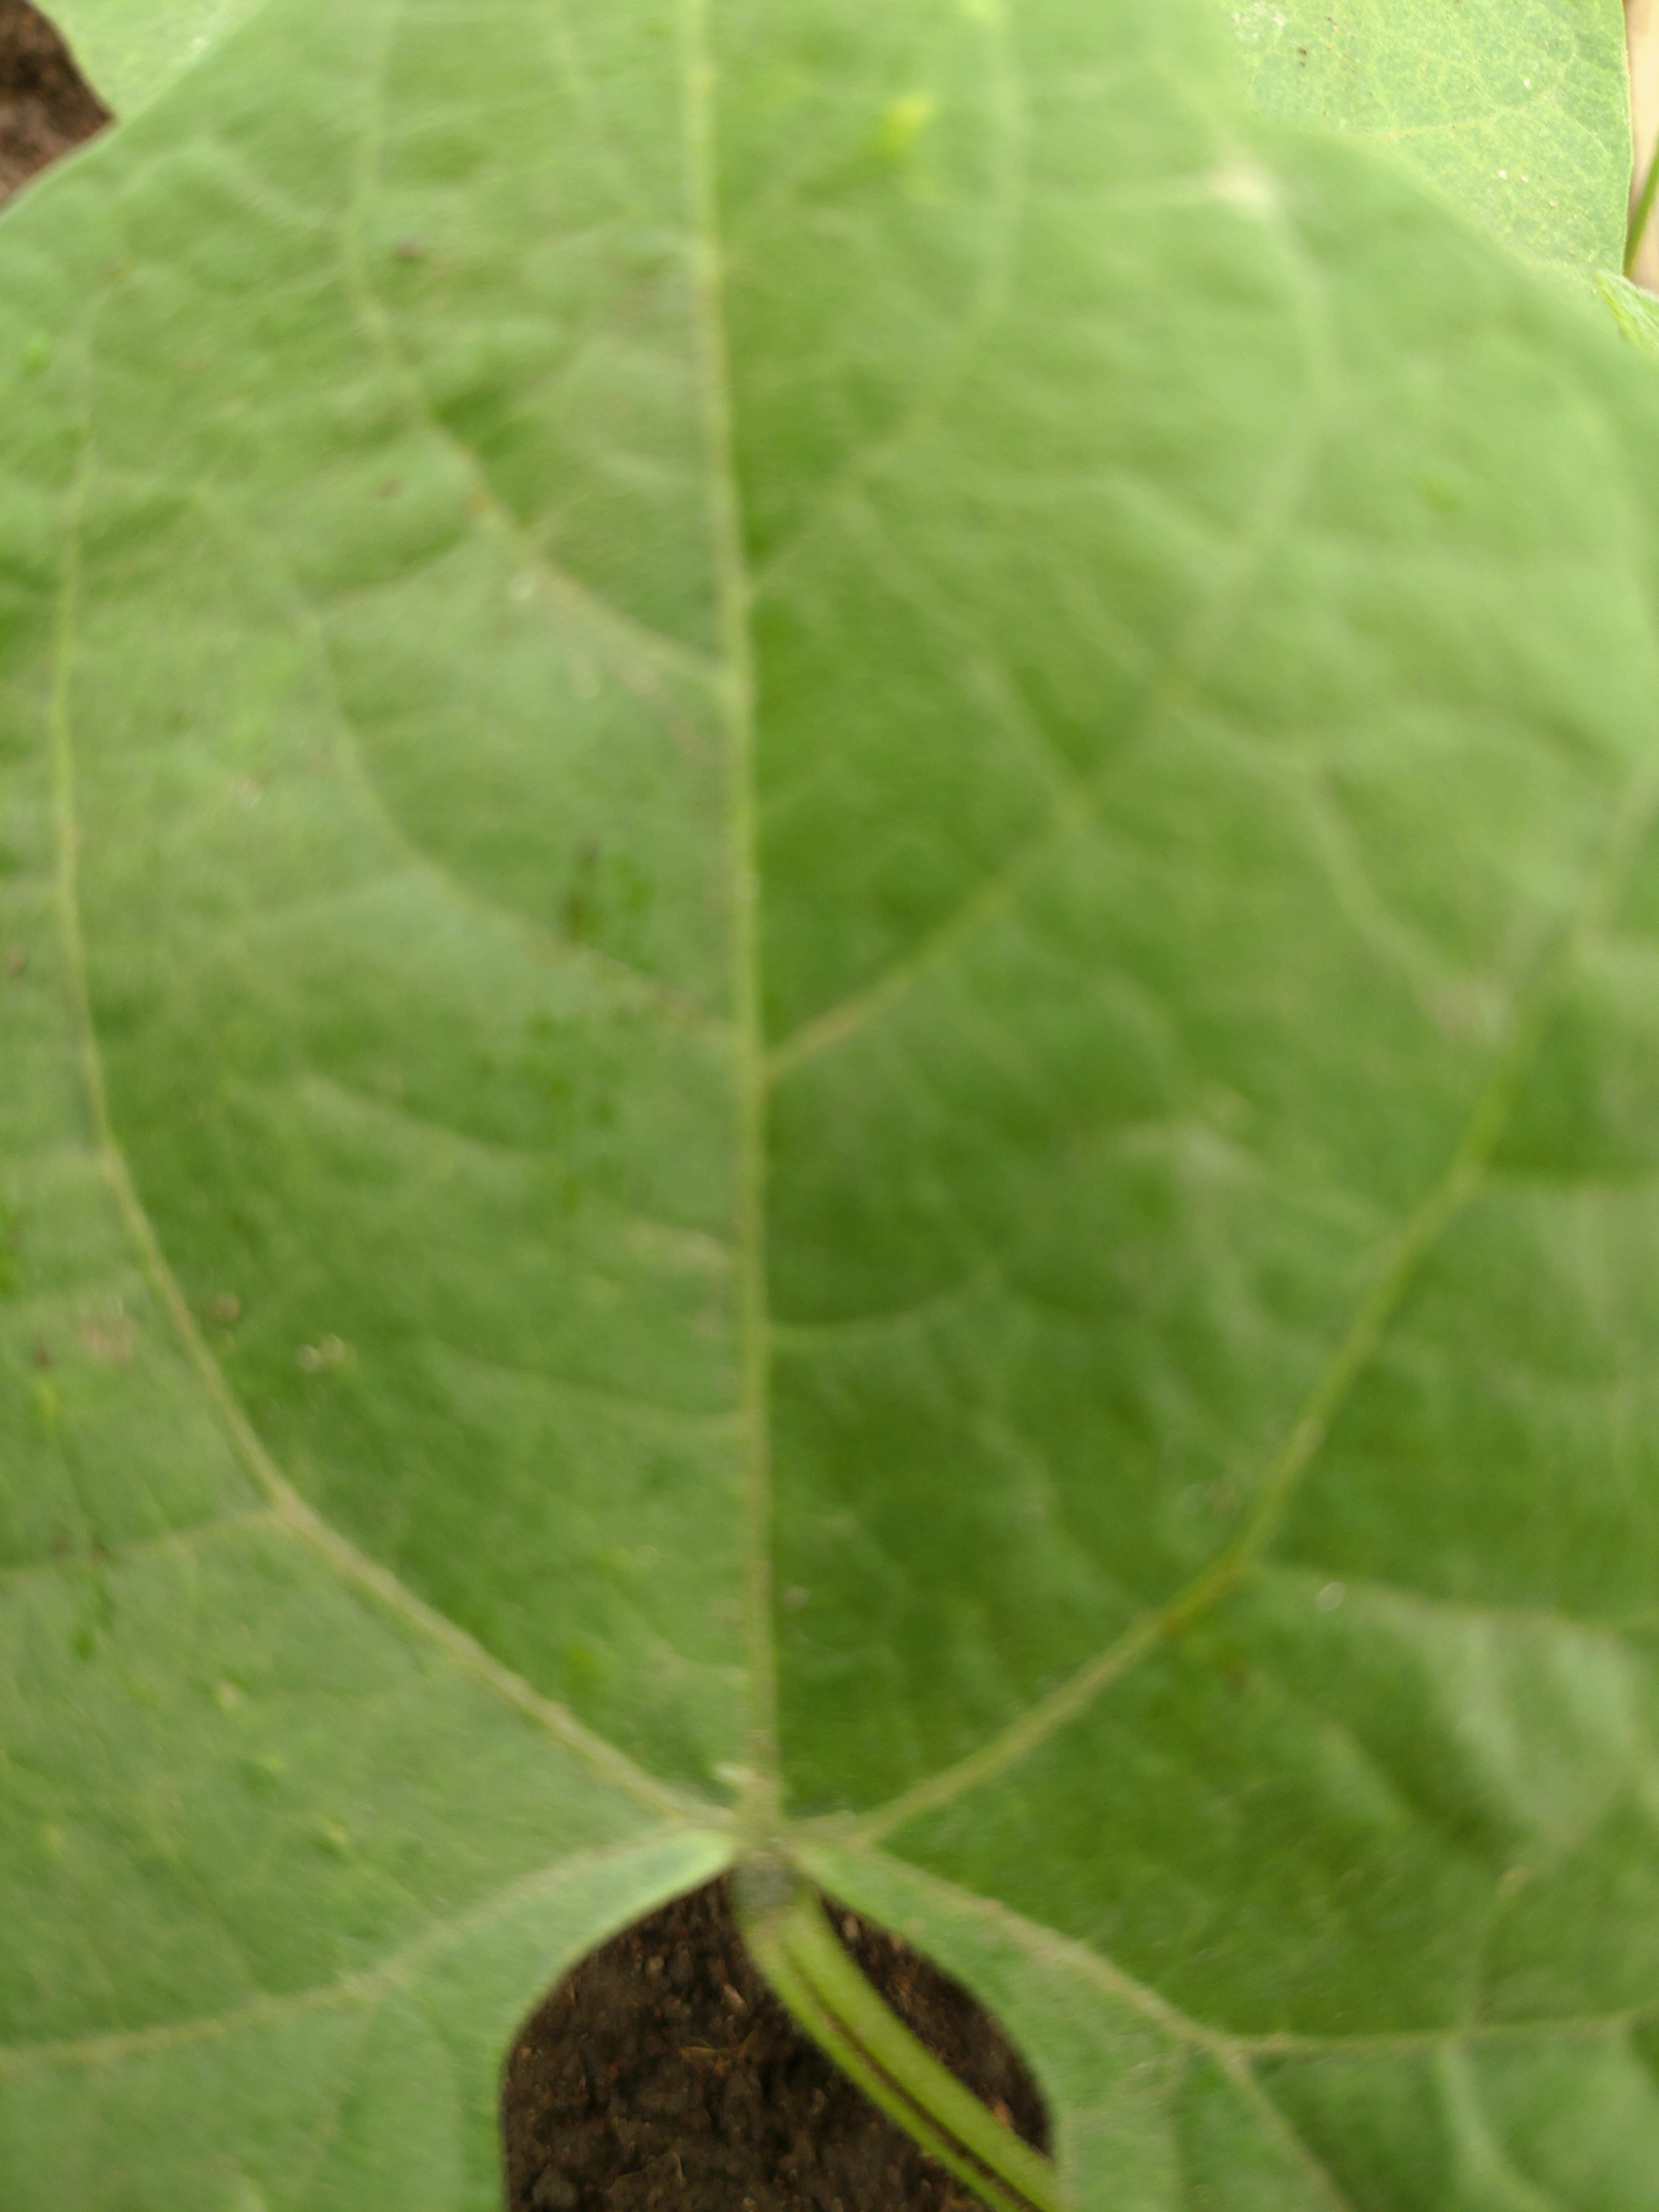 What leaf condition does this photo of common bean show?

healthy
